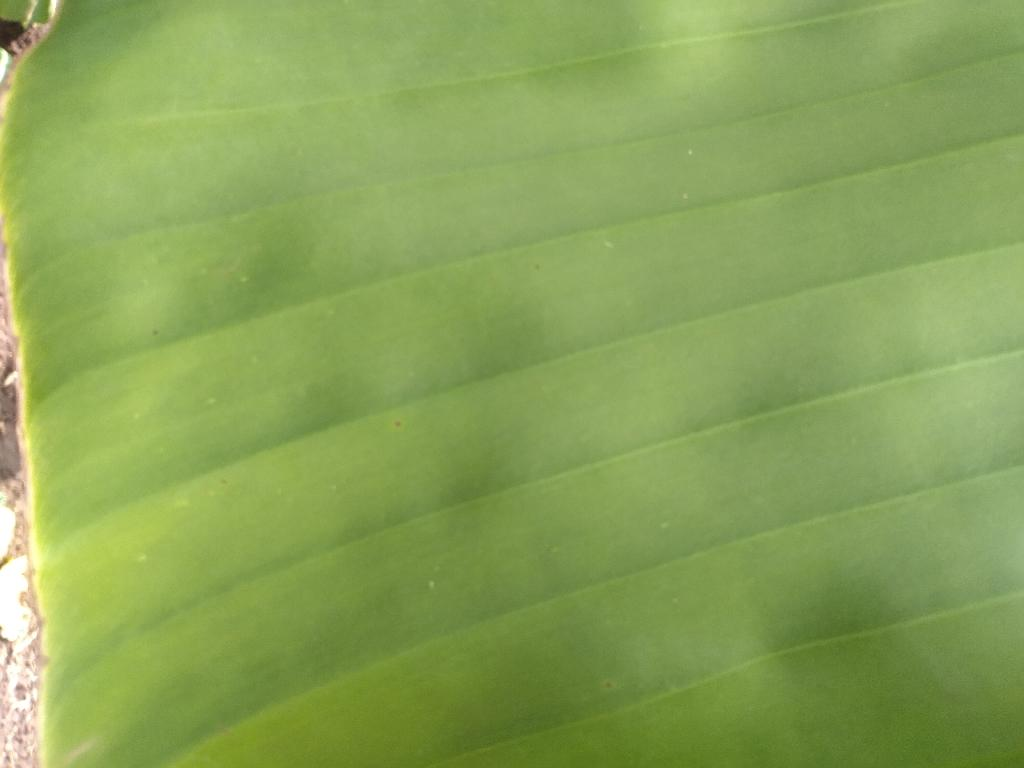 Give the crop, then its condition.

banana, healthy
